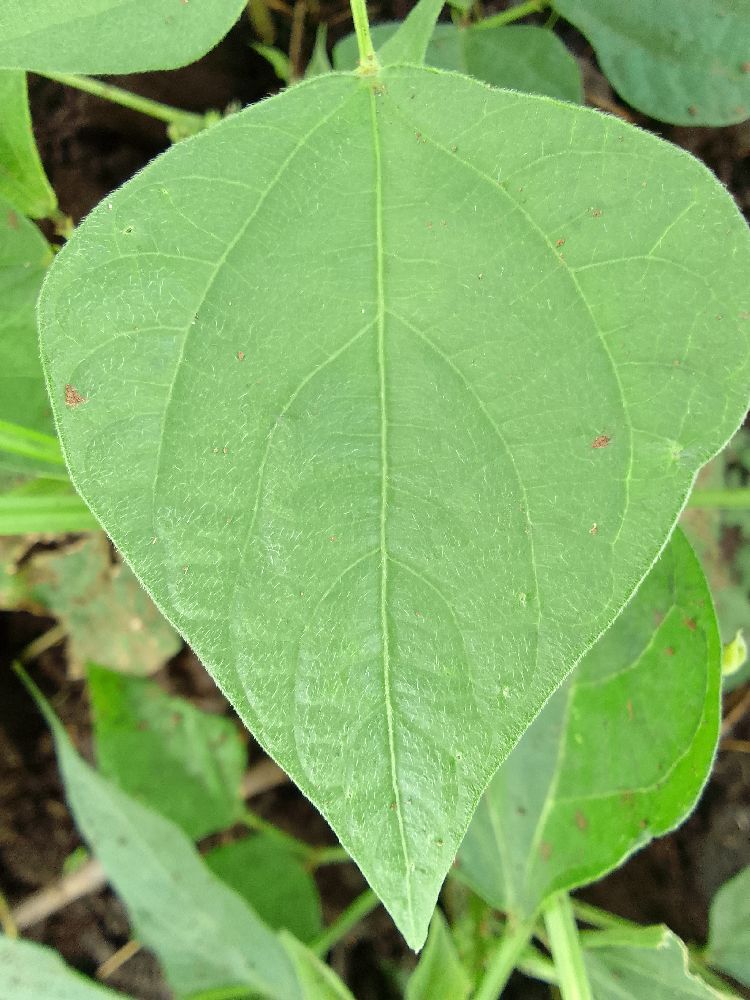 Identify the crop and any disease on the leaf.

common bean, healthy
